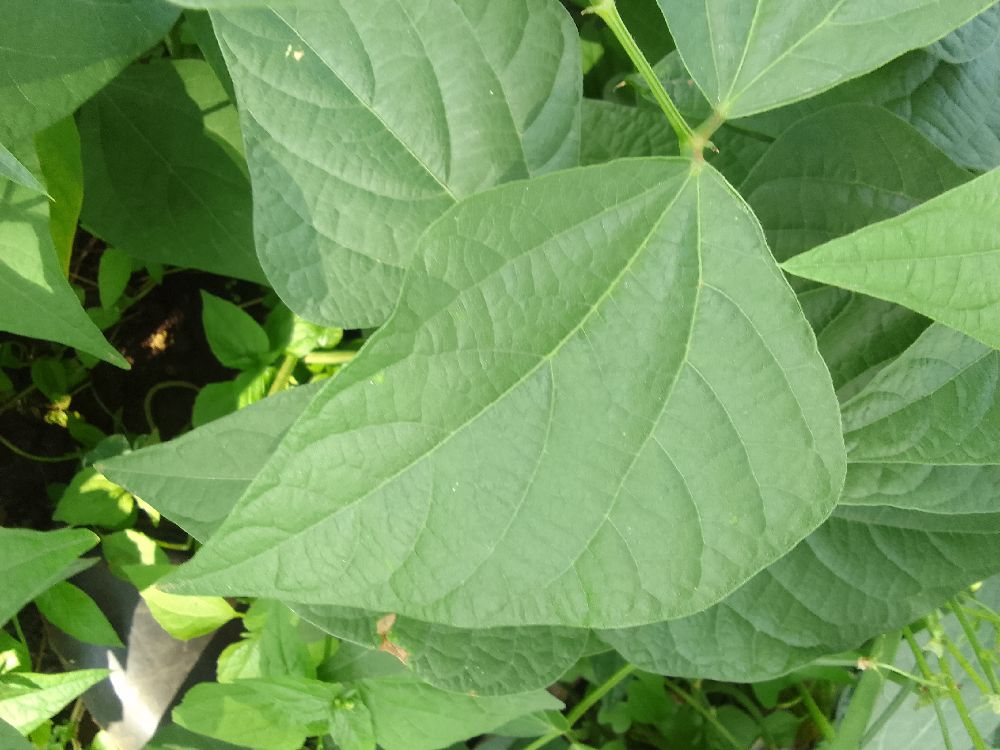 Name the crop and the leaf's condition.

common bean, healthy
